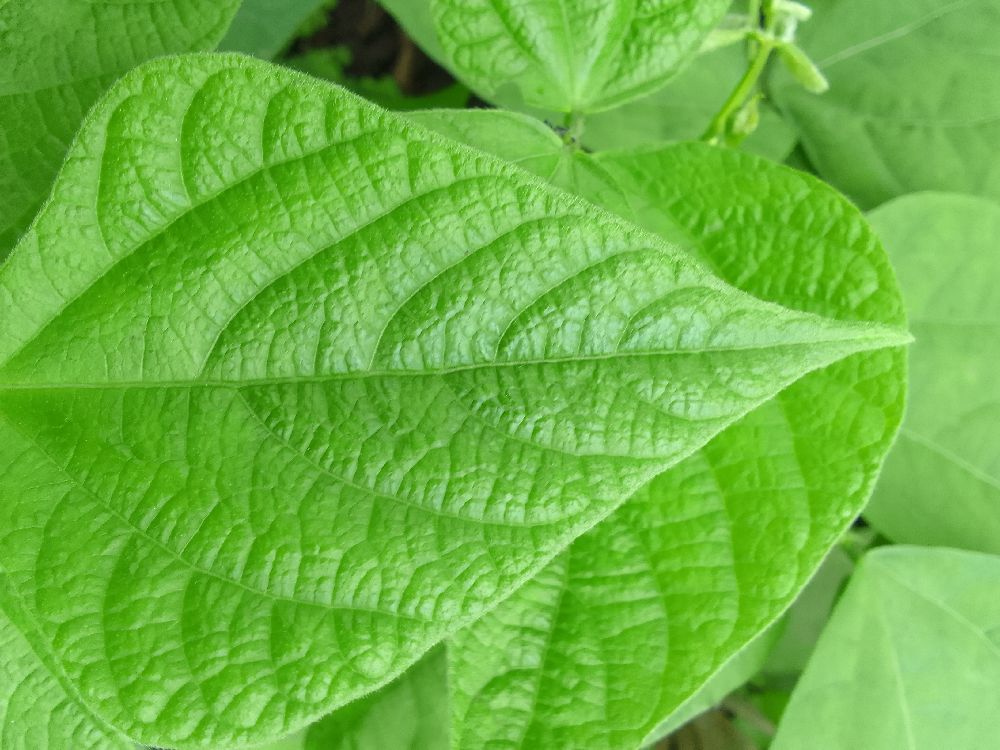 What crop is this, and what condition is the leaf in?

common bean, healthy
